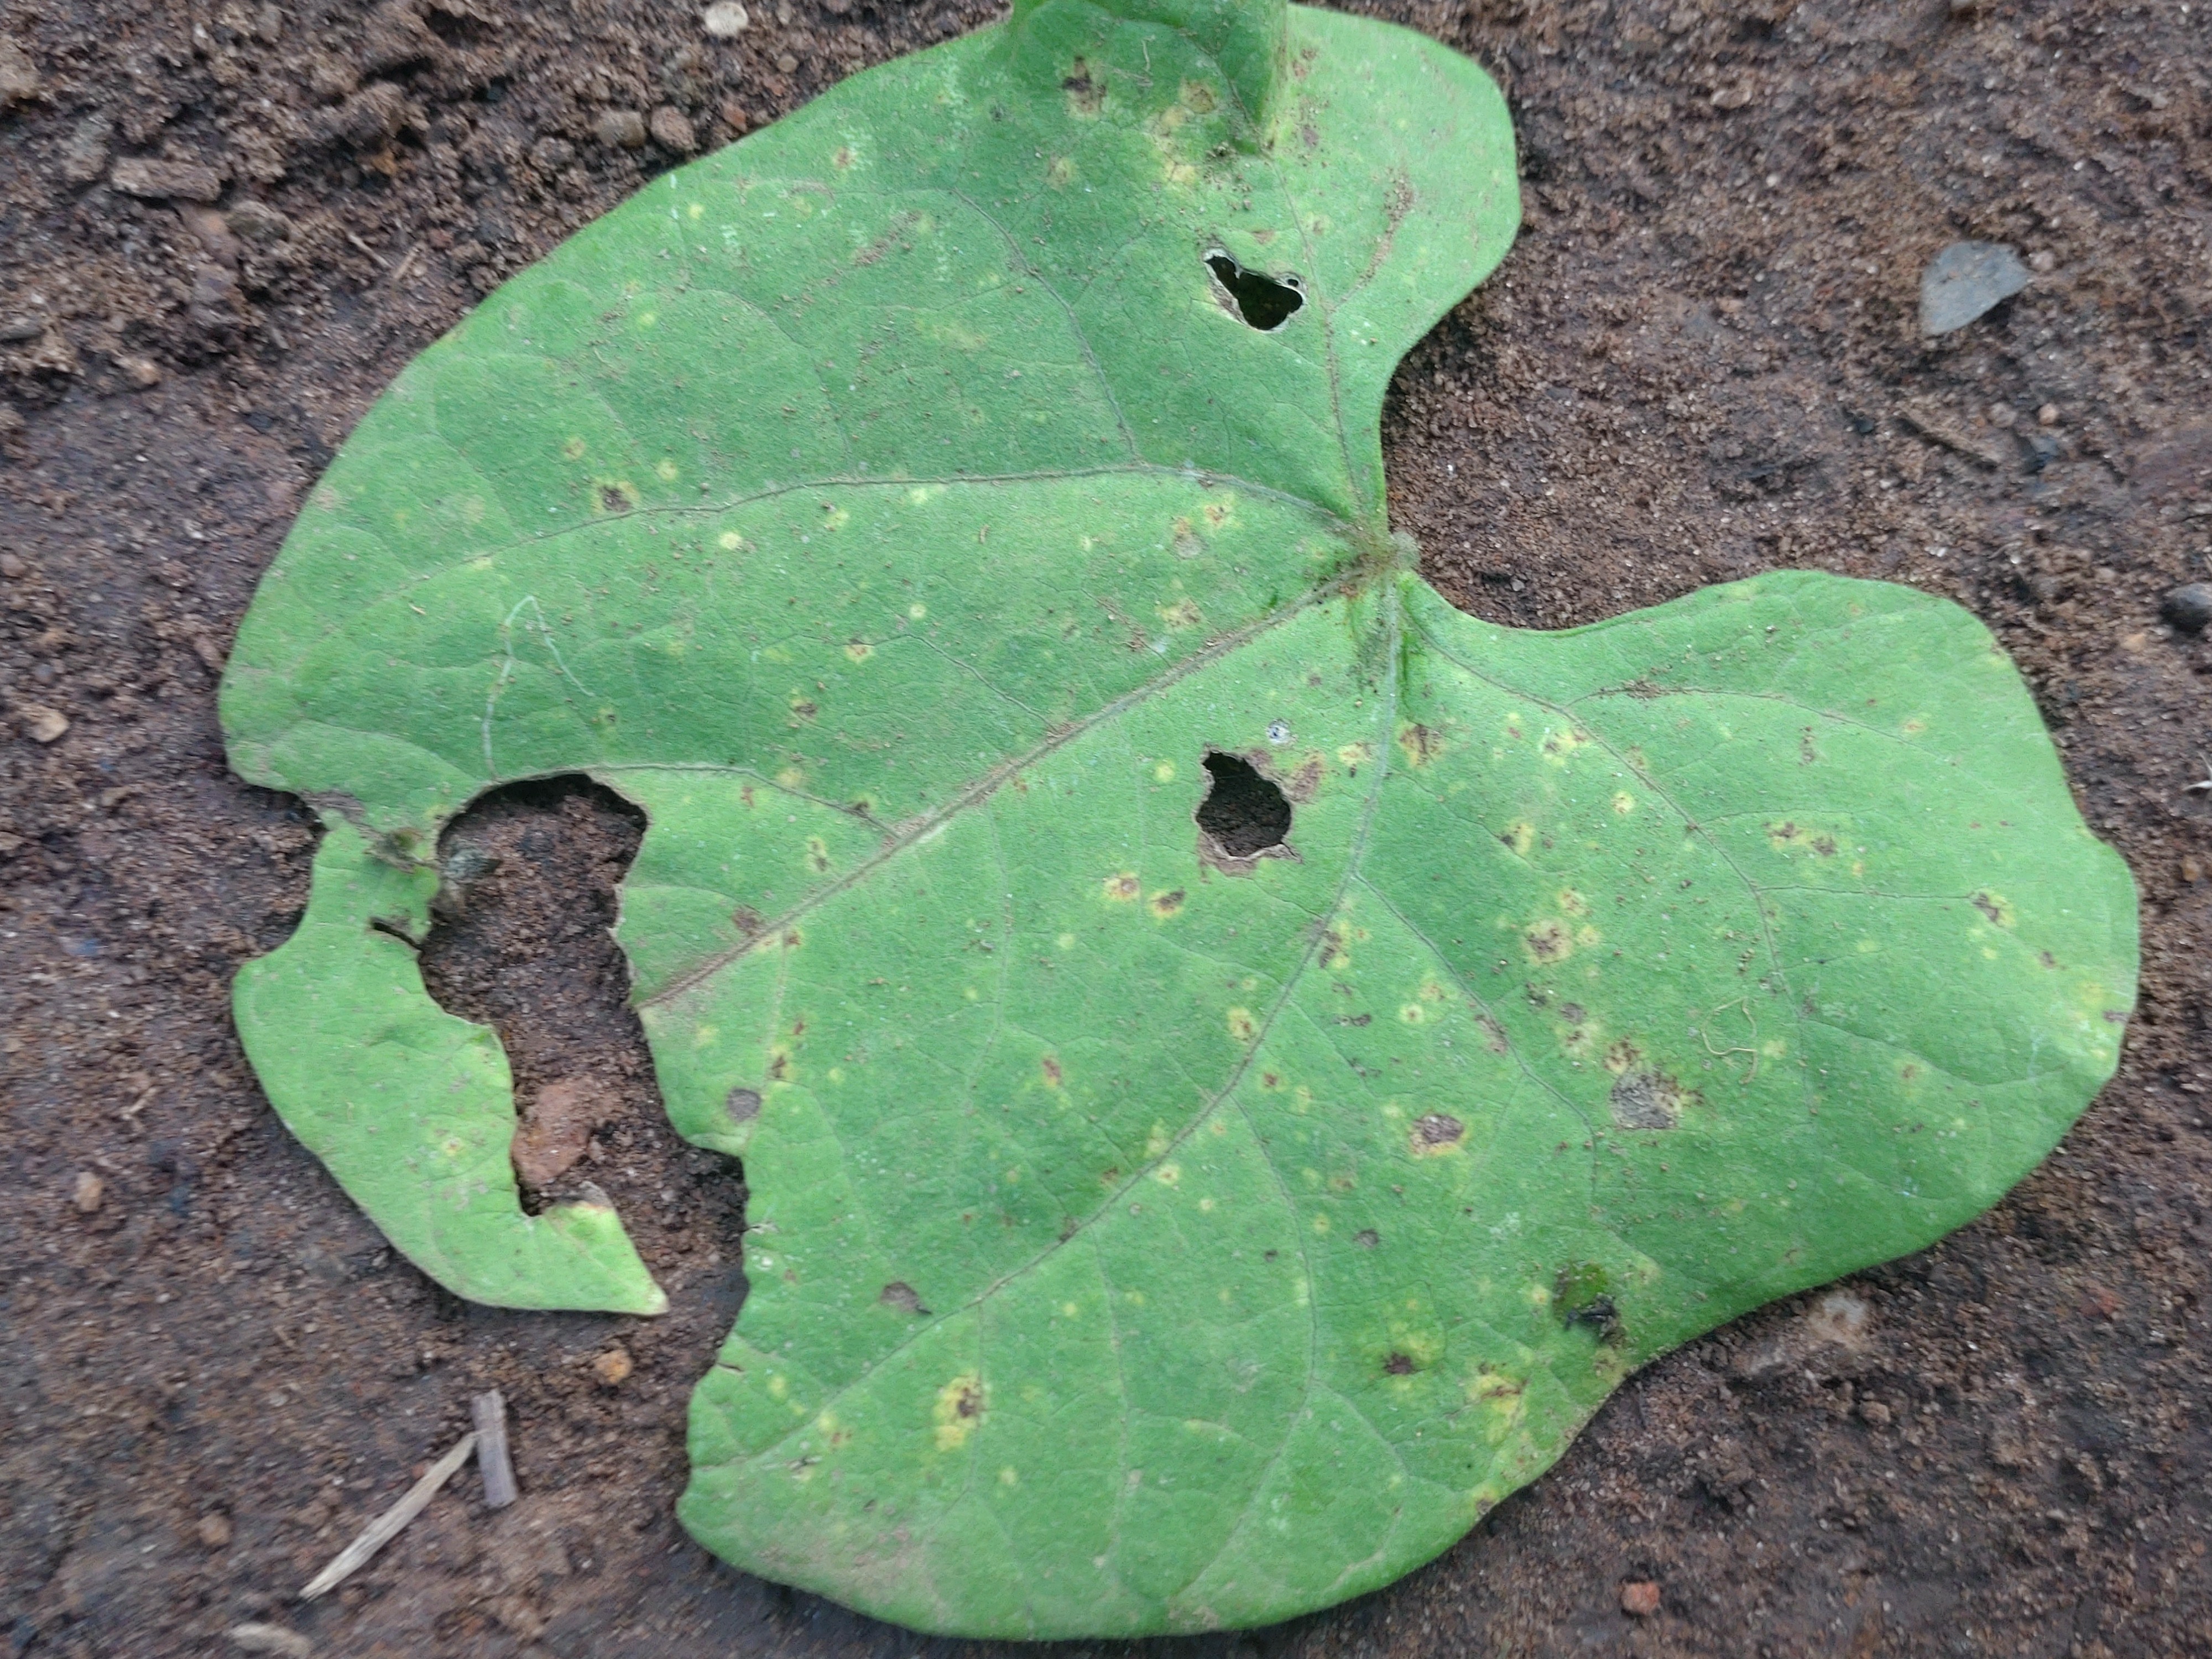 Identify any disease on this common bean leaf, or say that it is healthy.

anthracnose
